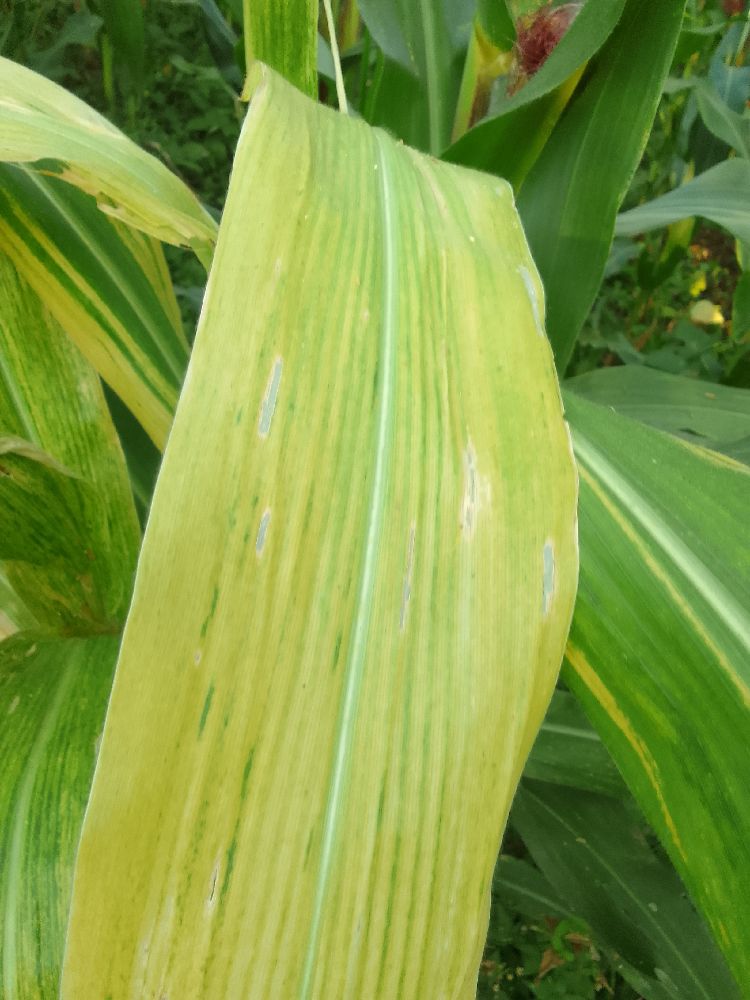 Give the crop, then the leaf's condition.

maize, maize lethal necrosis
